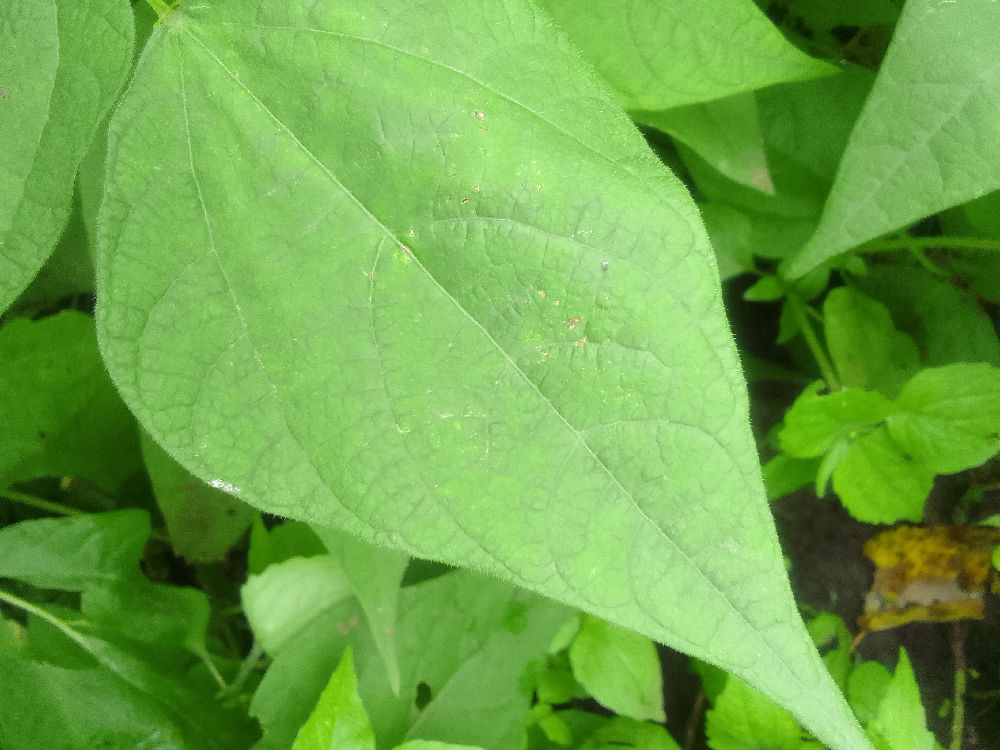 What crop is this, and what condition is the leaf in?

common bean, healthy
